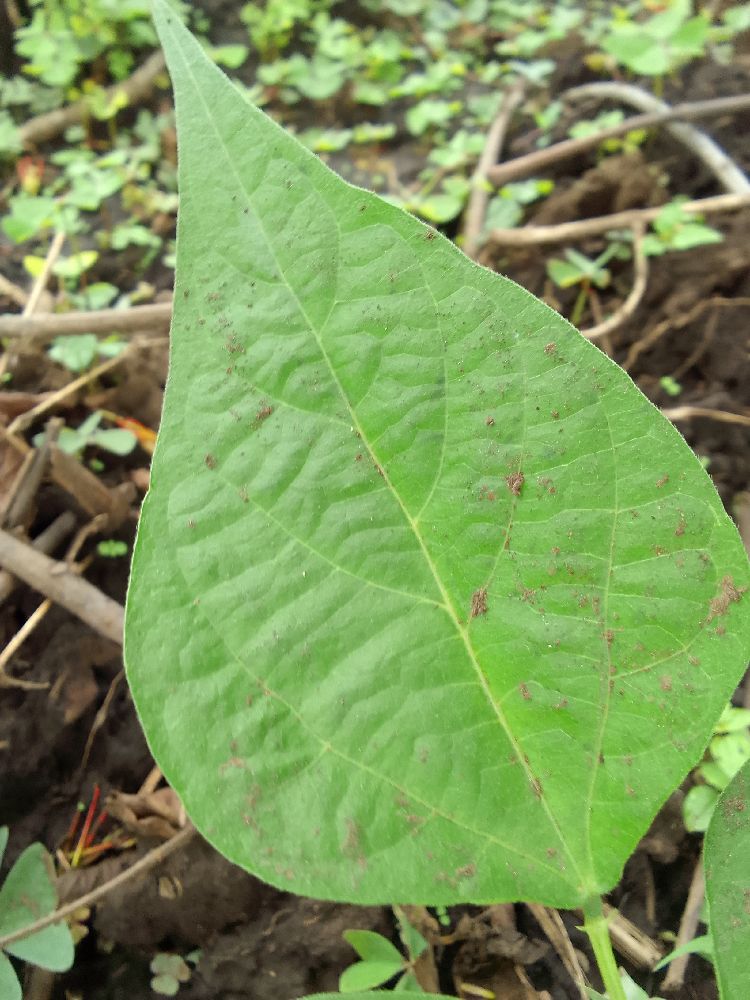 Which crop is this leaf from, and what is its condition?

common bean, healthy
